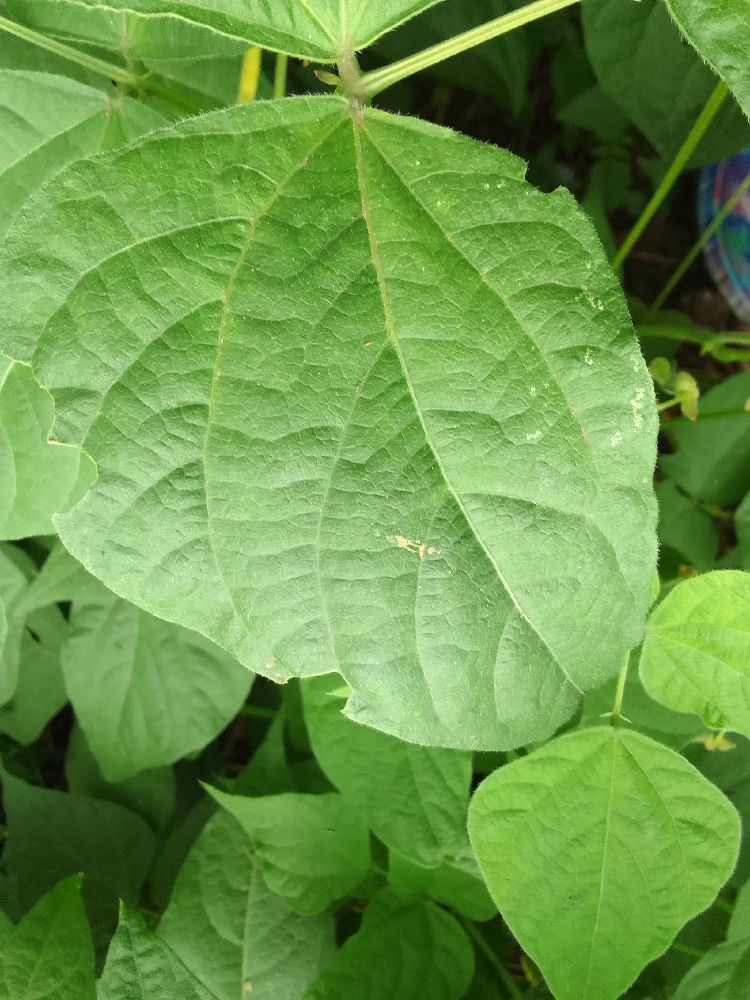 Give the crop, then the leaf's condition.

common bean, healthy
